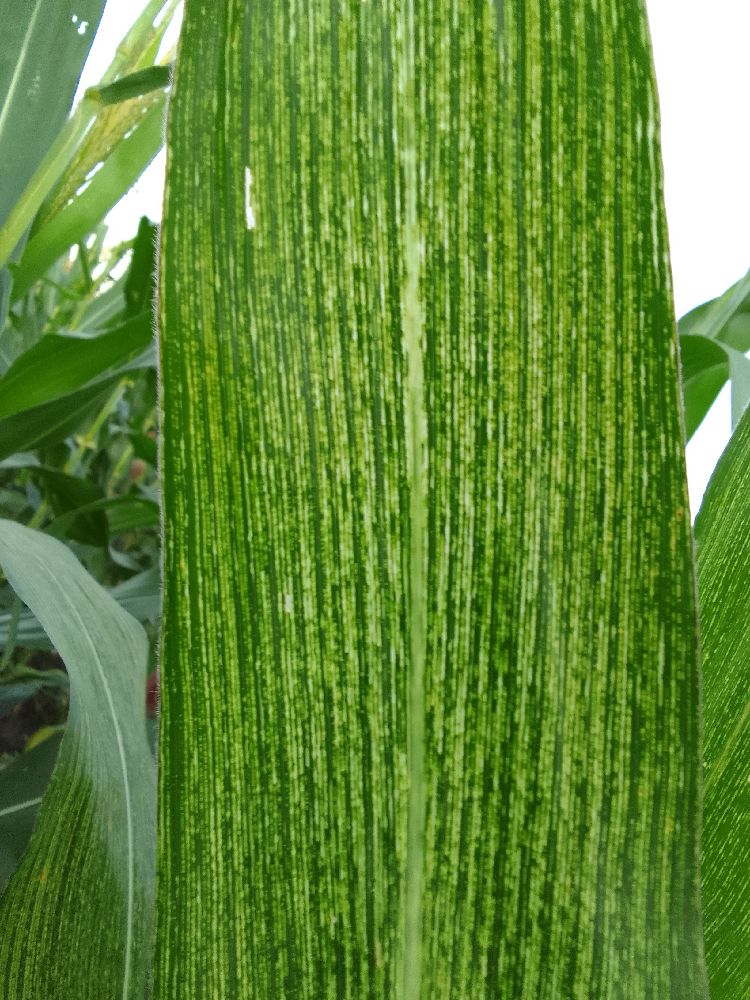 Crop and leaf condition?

maize, maize streak virus
